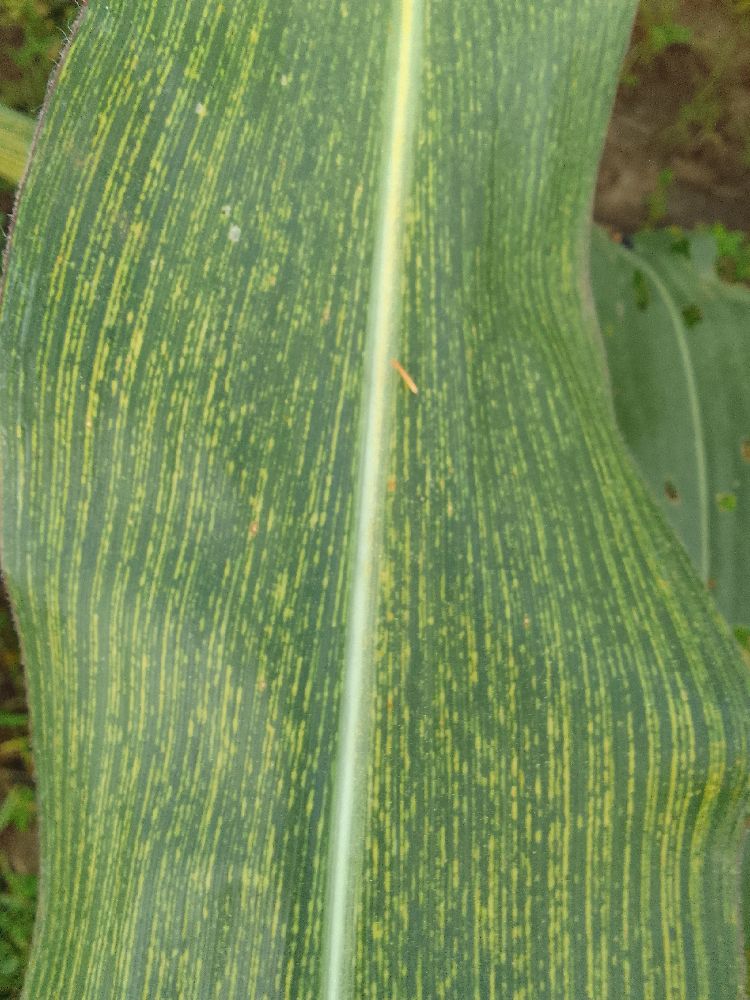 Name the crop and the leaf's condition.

maize, maize streak virus
